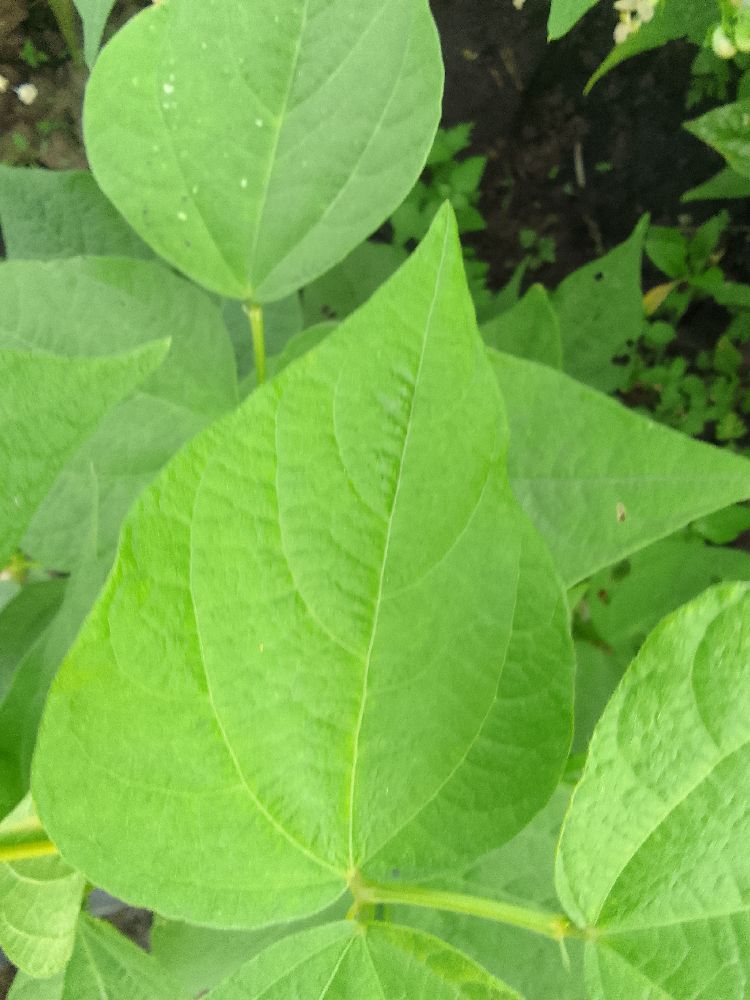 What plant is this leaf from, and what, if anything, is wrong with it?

common bean, healthy
